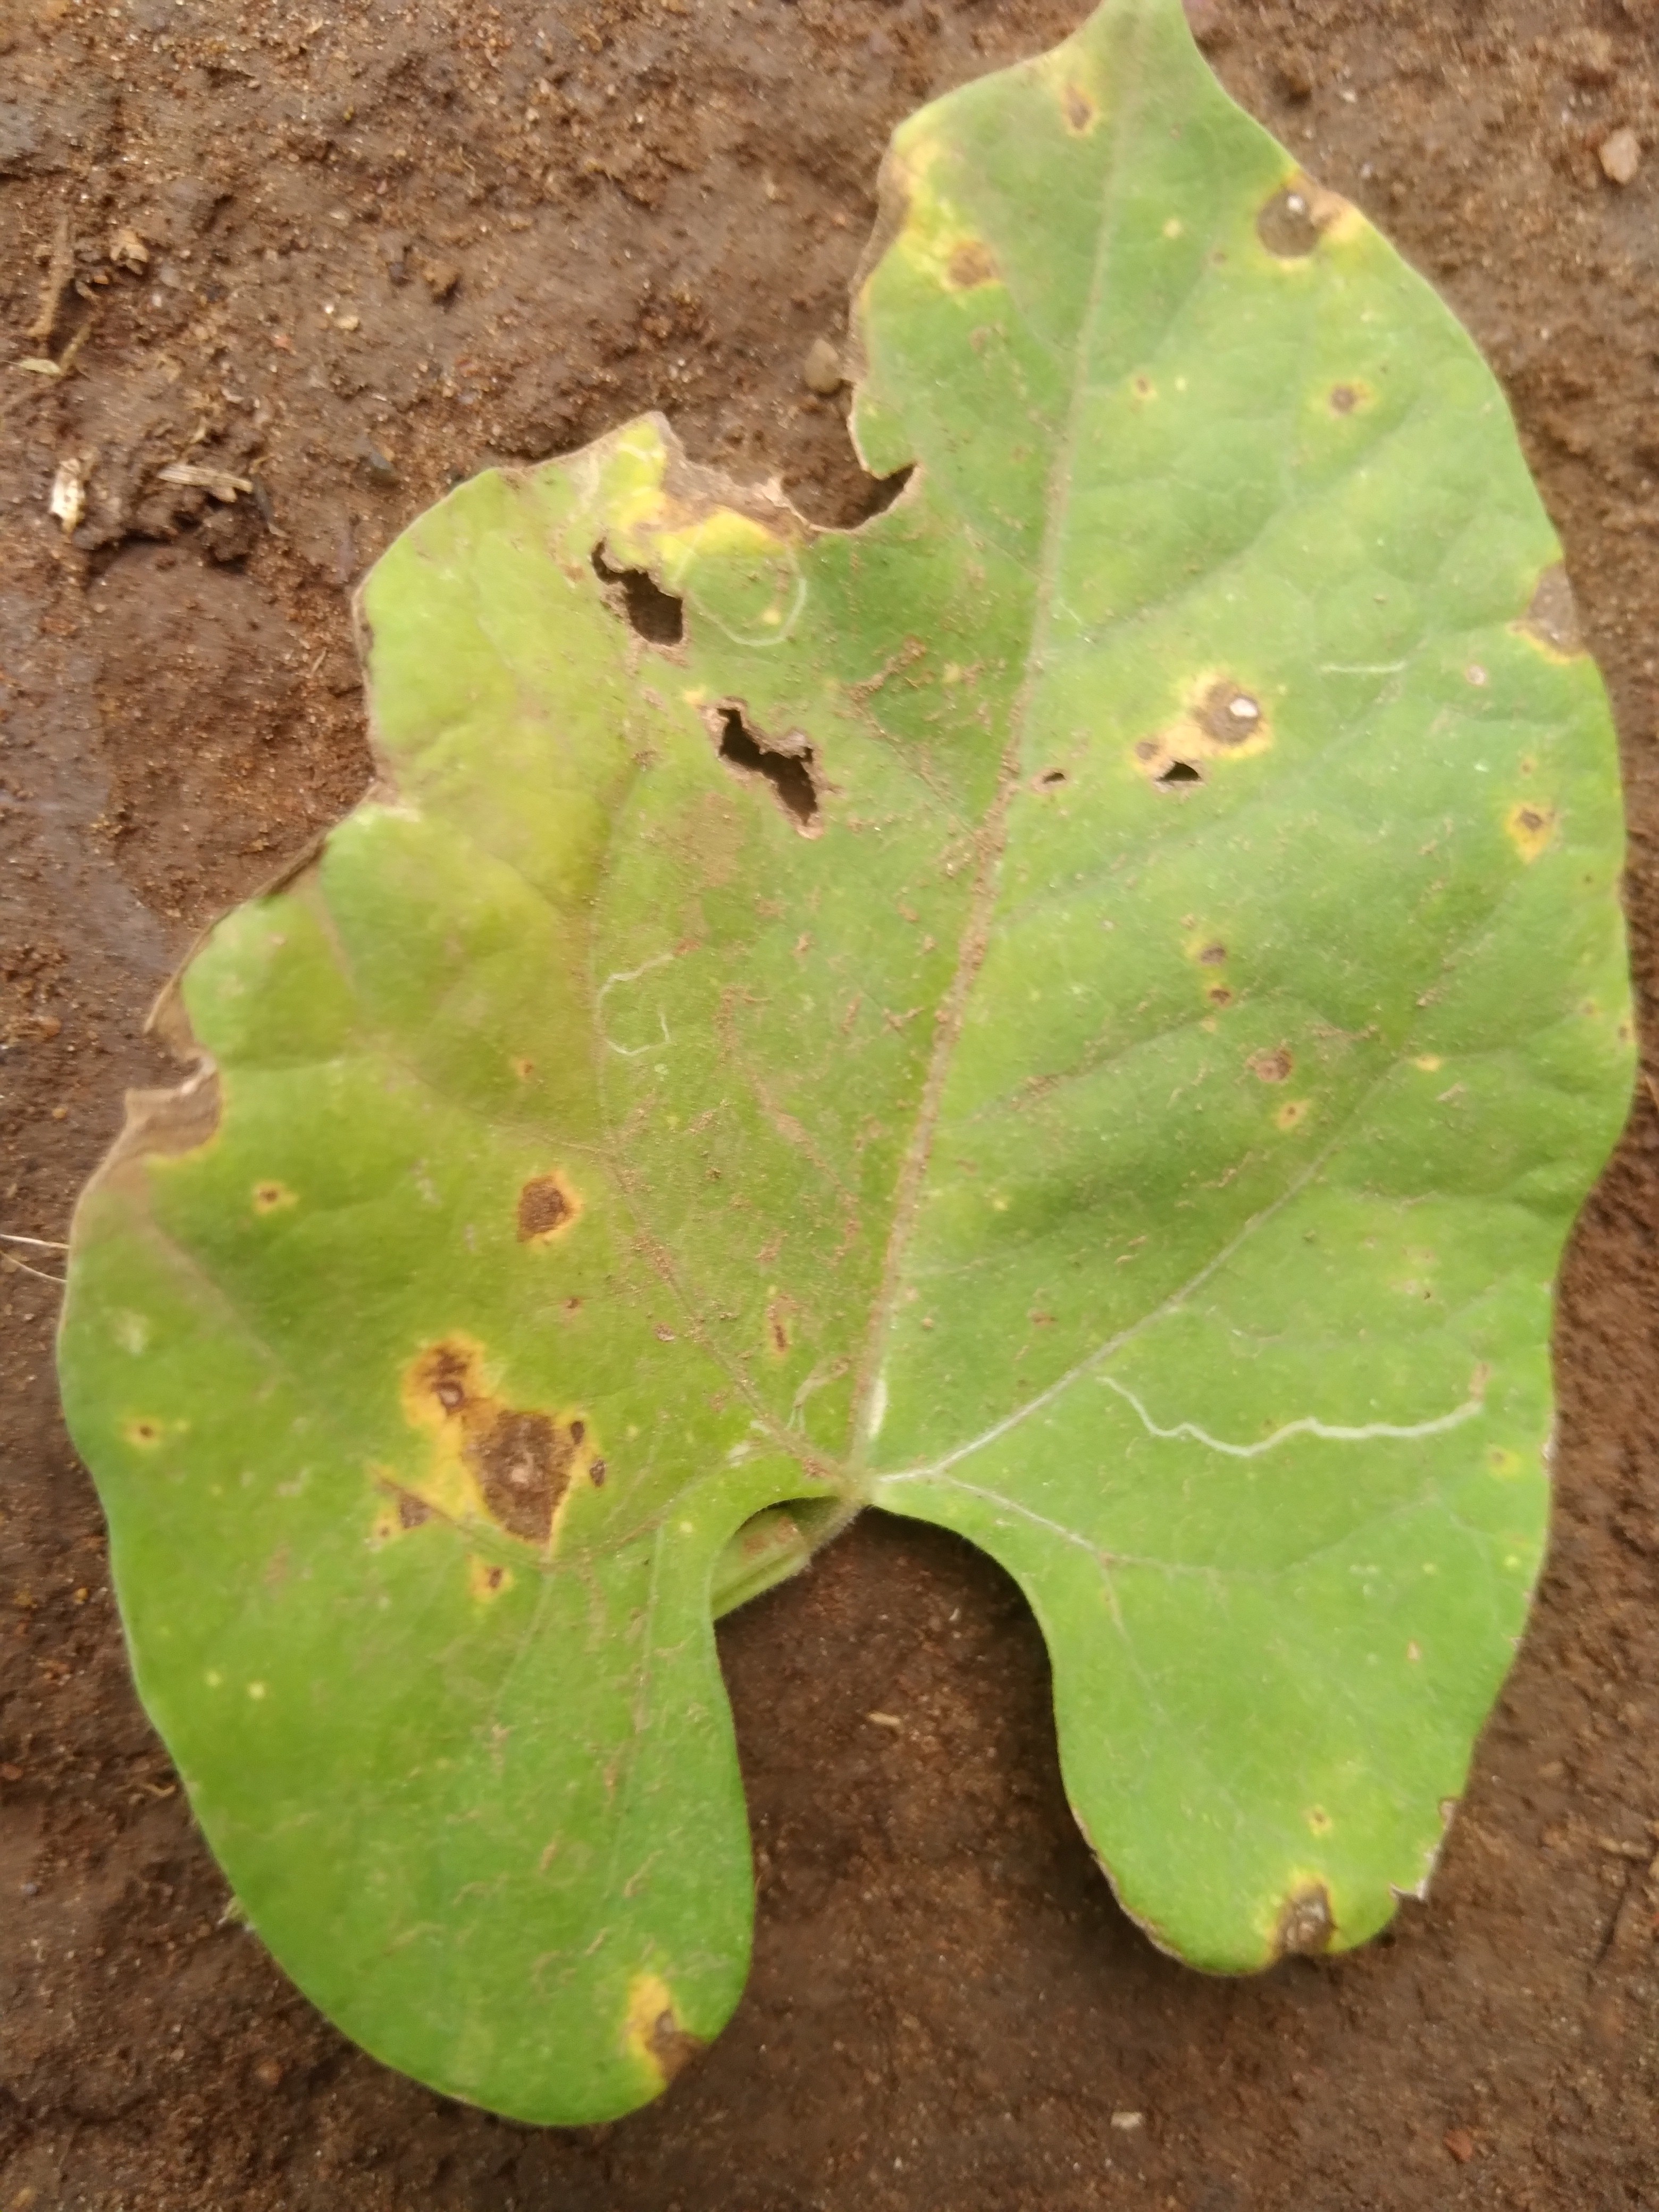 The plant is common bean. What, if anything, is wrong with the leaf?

rust
